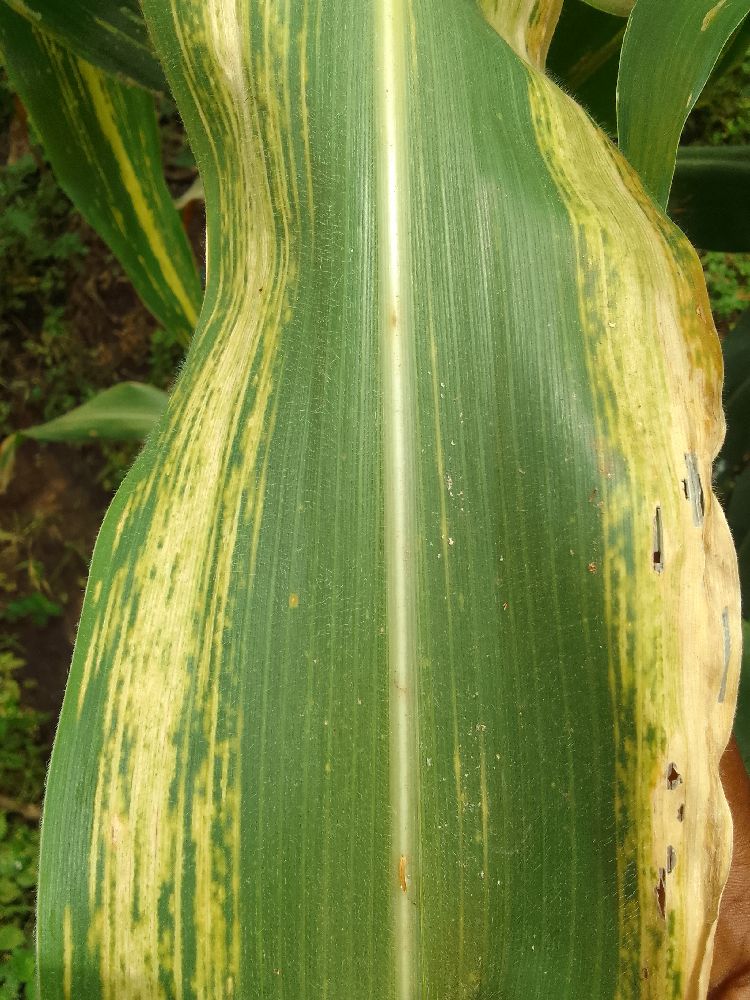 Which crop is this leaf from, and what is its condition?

maize, maize lethal necrosis
